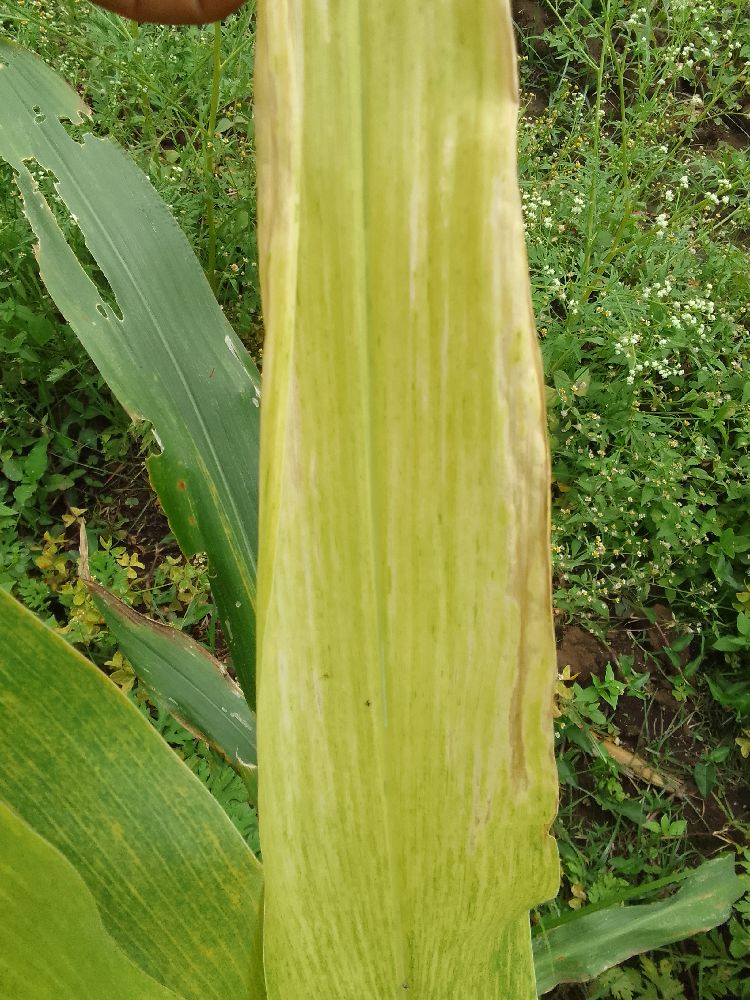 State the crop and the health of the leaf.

maize, maize lethal necrosis
